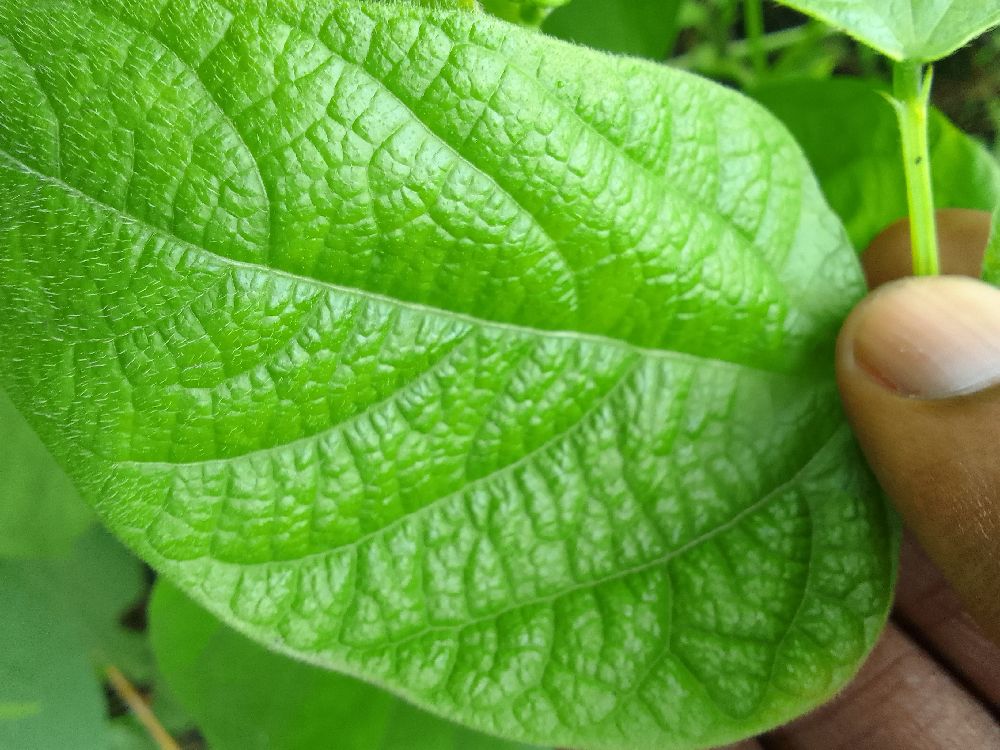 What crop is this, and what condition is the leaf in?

common bean, healthy
